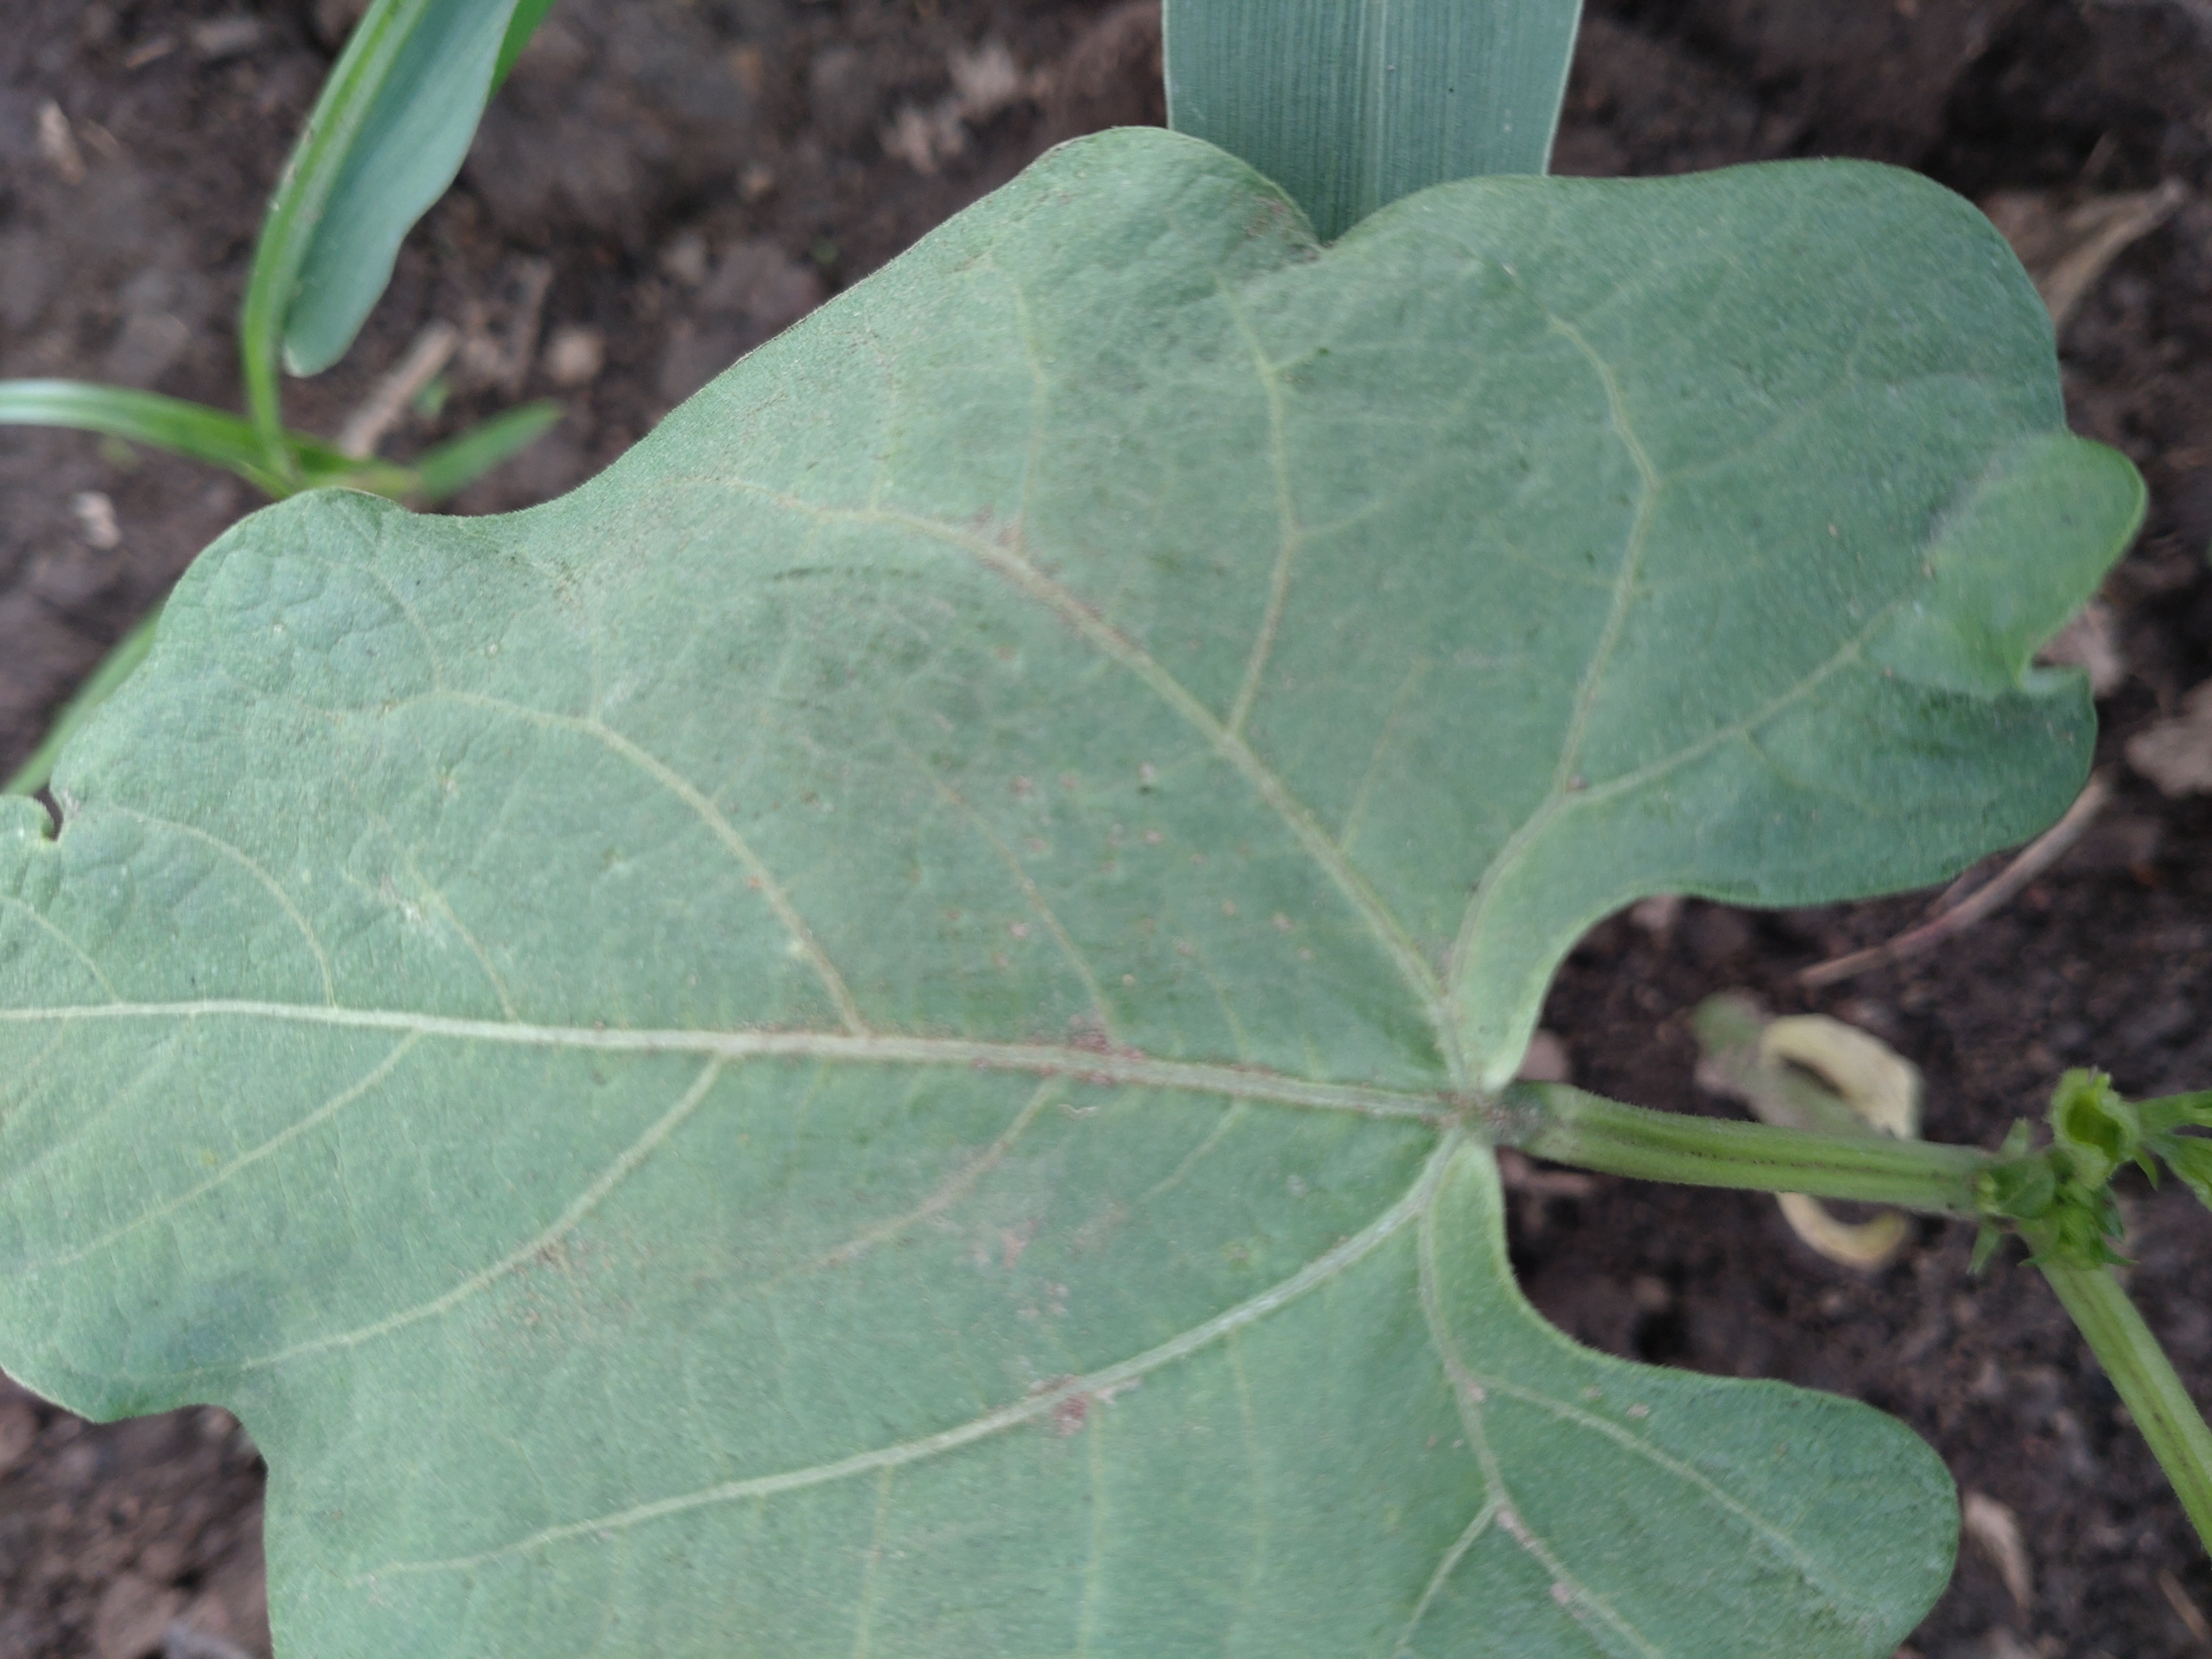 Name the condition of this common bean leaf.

healthy
